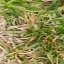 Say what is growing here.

grass
